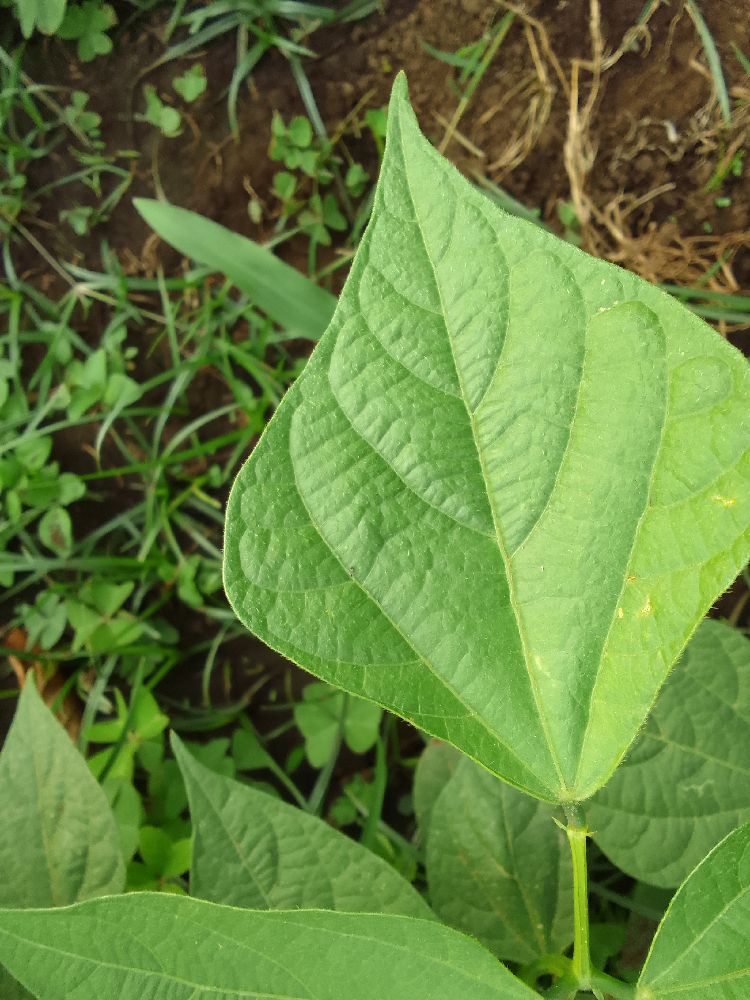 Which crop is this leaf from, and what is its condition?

maize, healthy
